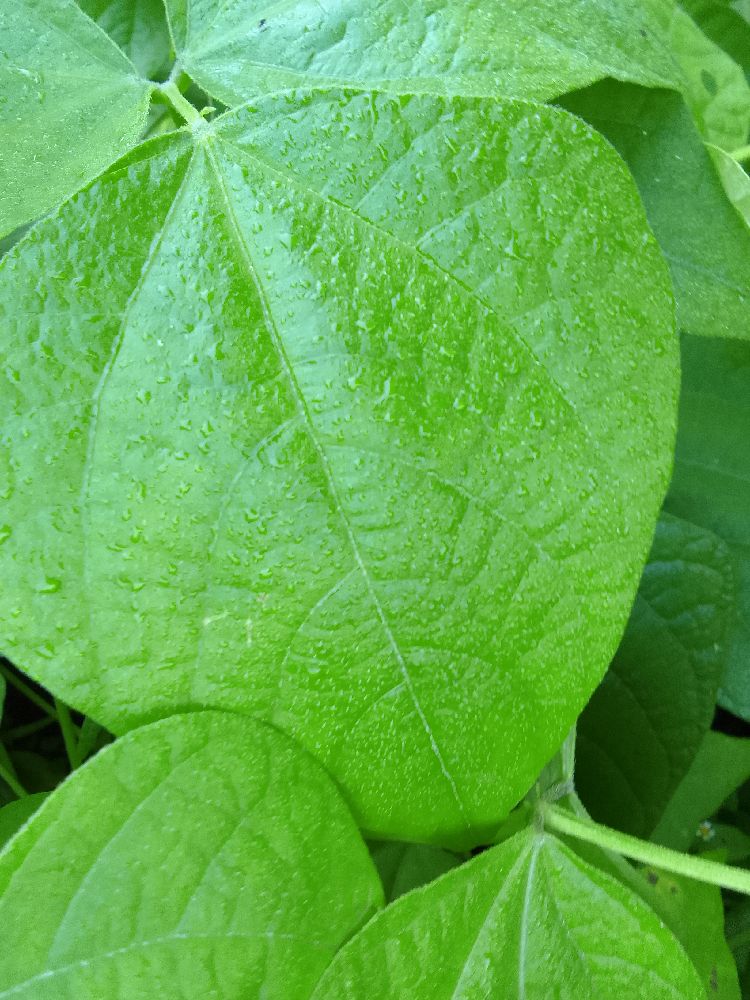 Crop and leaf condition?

common bean, healthy
